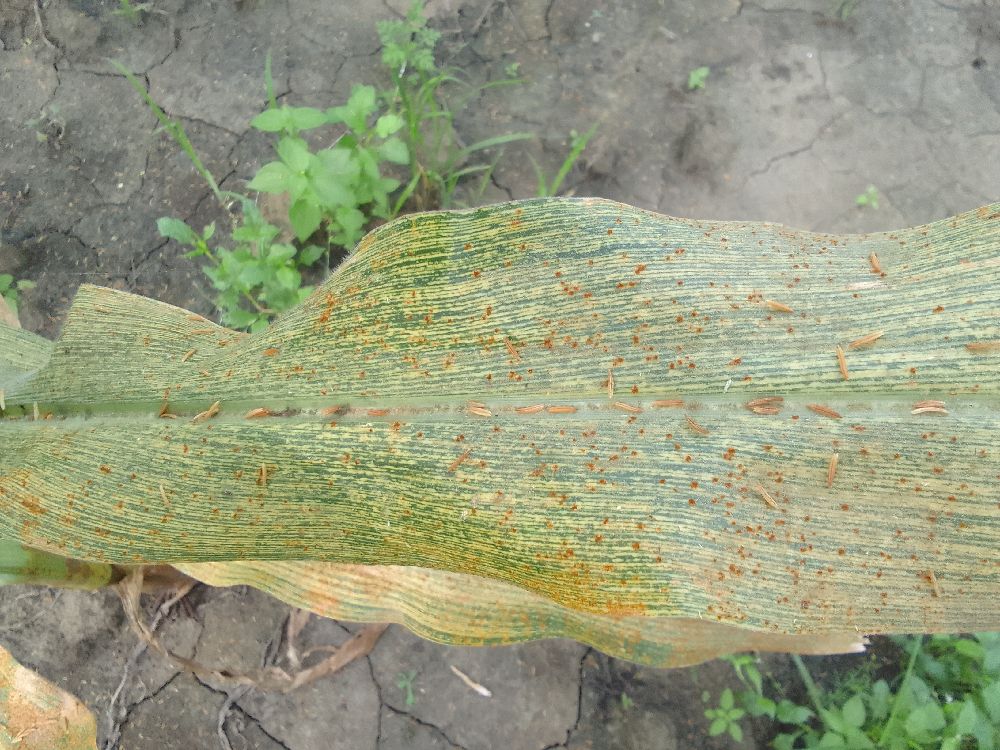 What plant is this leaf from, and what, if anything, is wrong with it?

maize, maize streak virus
